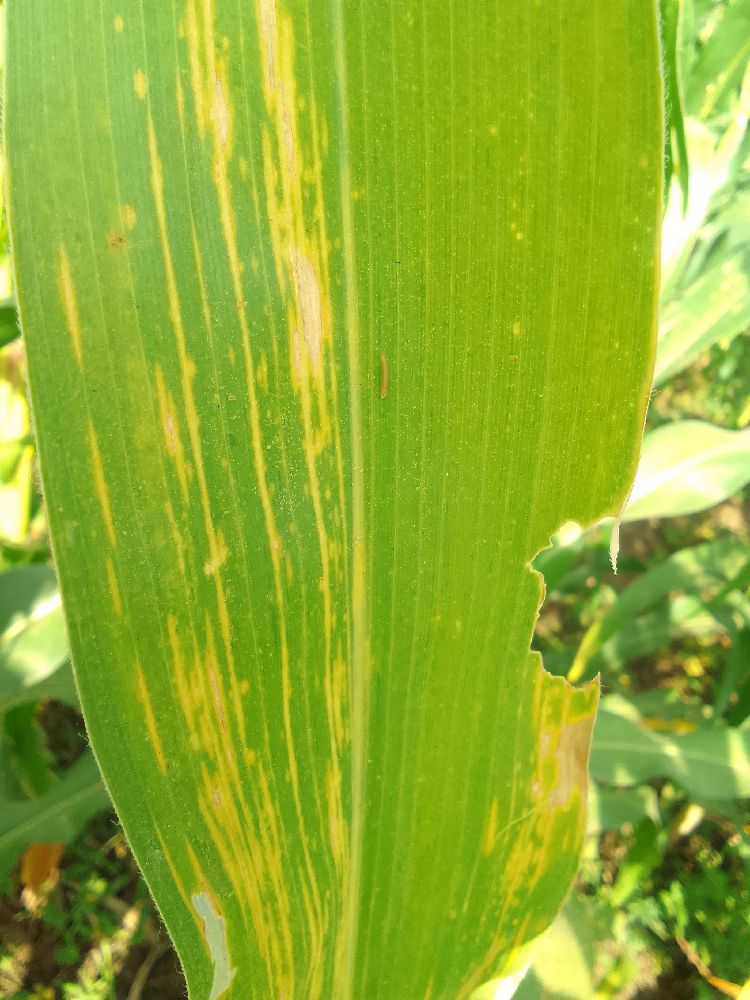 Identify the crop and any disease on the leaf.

maize, maize lethal necrosis
